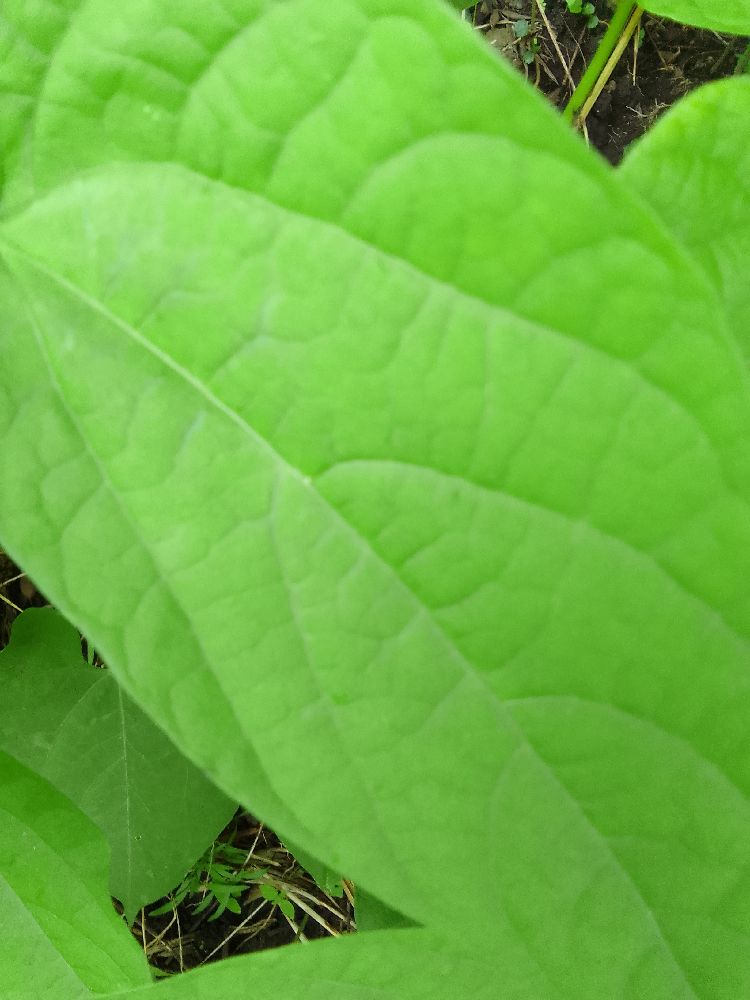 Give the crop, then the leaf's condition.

common bean, healthy
